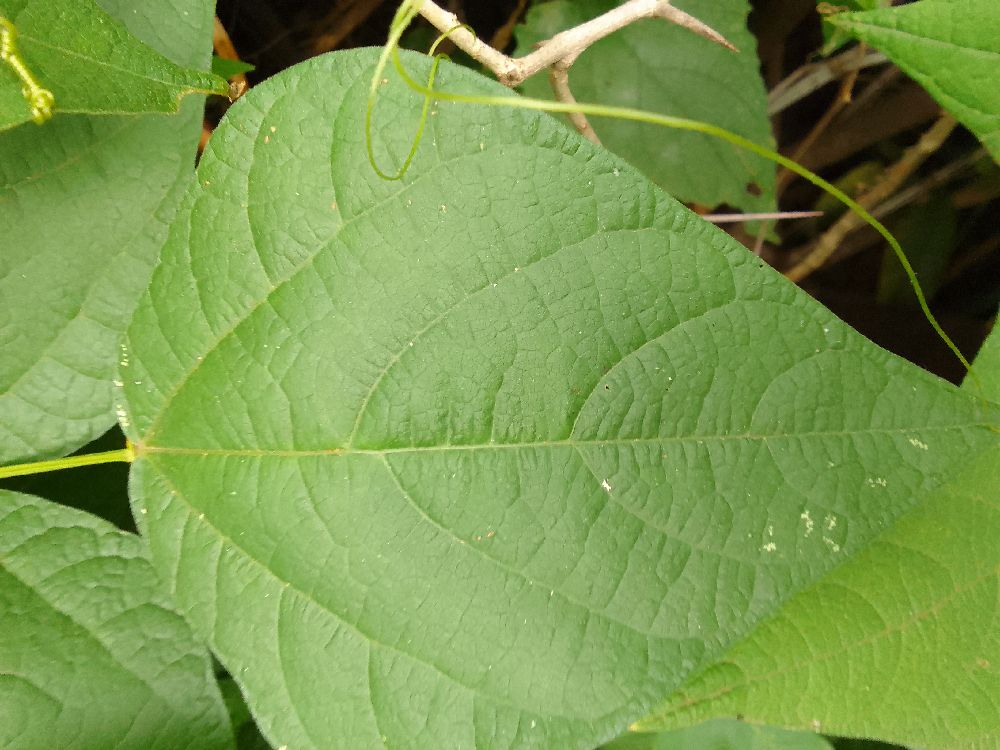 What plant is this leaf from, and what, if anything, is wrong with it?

common bean, healthy
